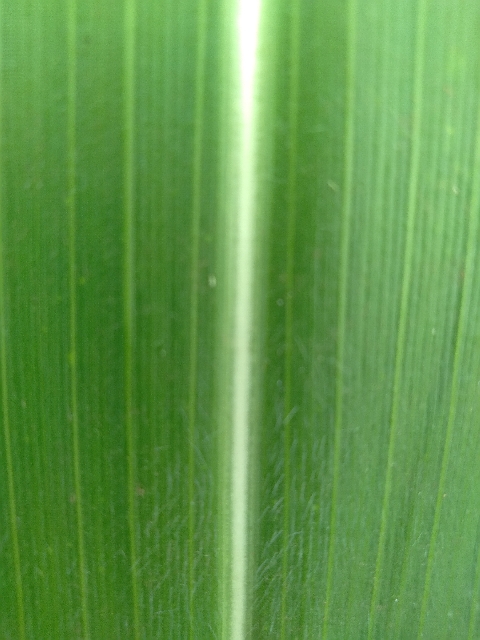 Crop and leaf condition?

maize, healthy
